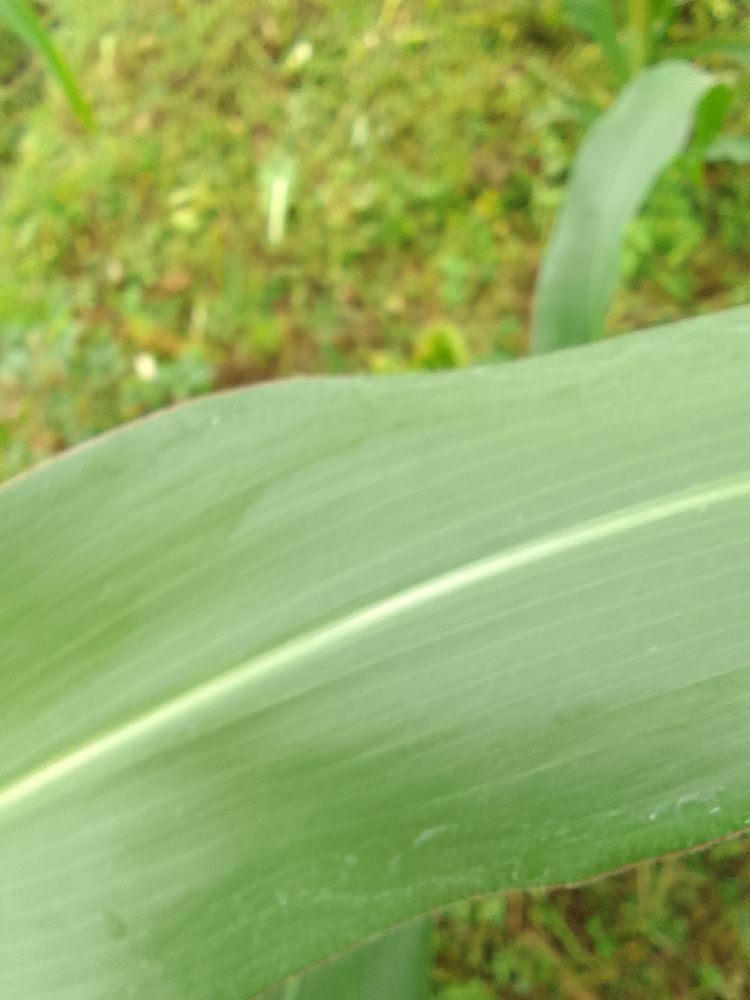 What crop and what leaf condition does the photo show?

maize, healthy
